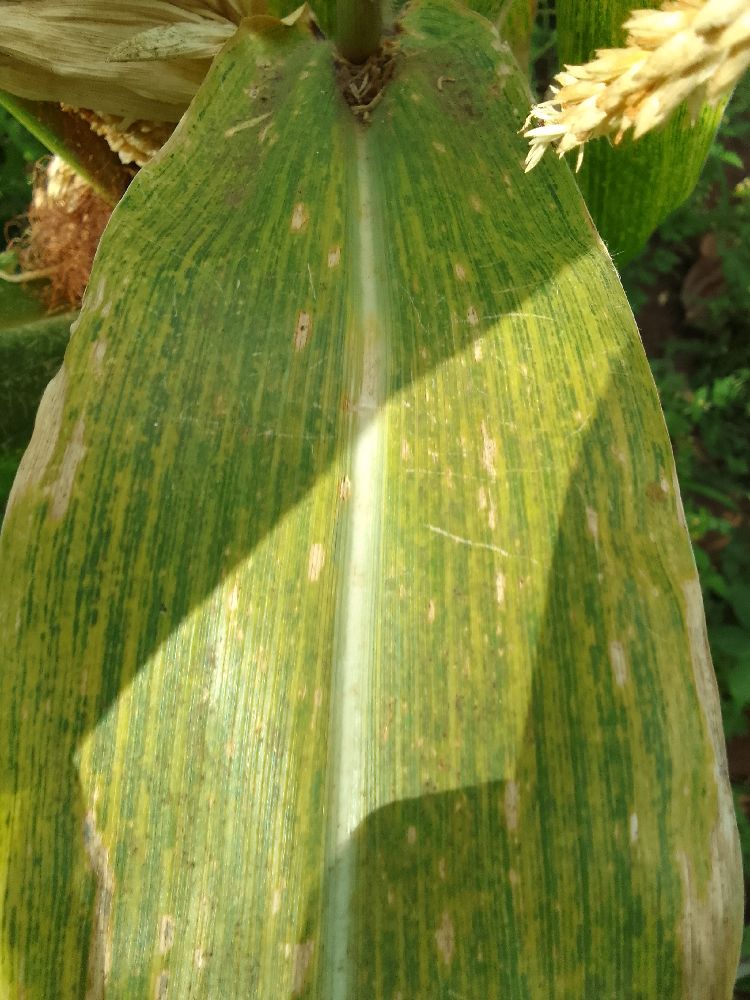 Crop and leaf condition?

maize, maize lethal necrosis
